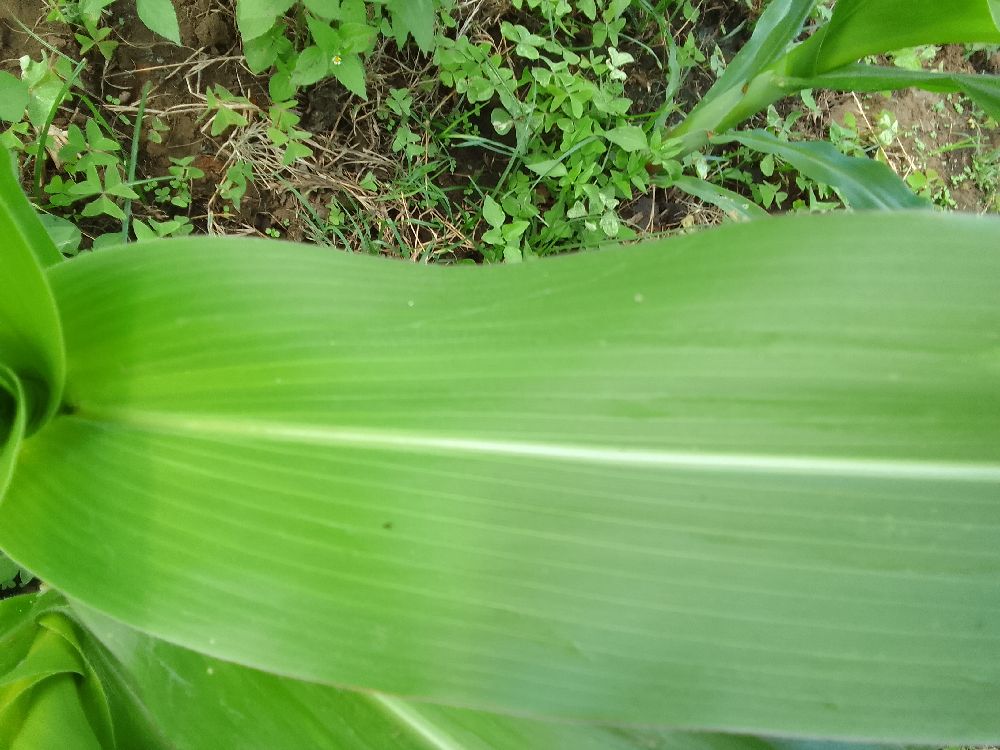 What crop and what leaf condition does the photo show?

maize, healthy
